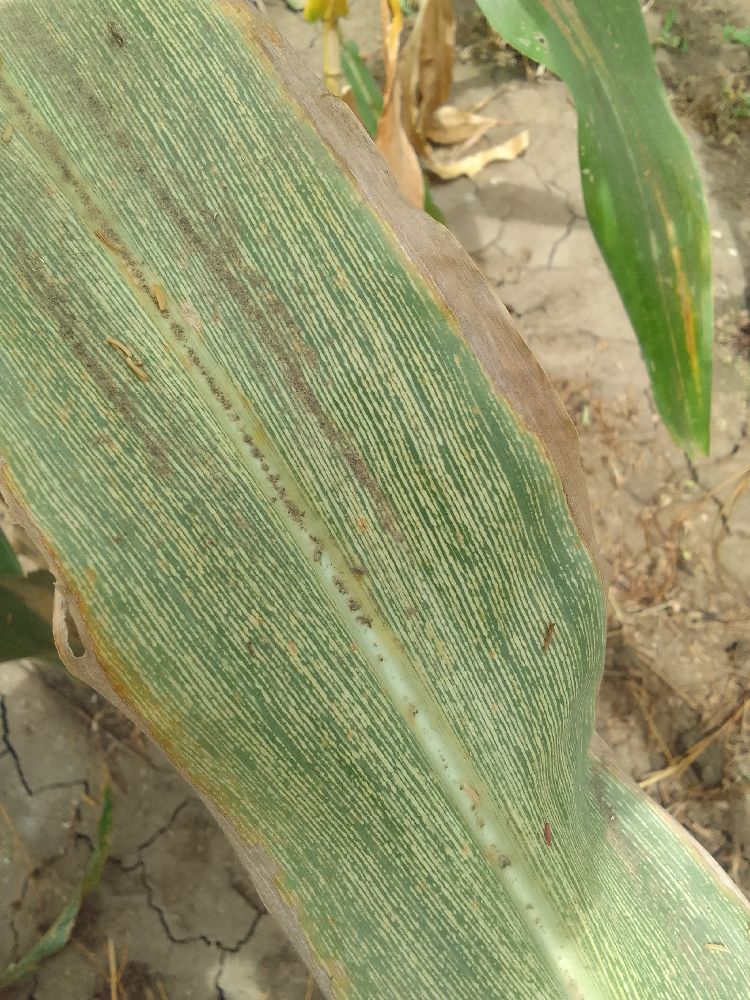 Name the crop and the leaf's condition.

maize, maize streak virus
